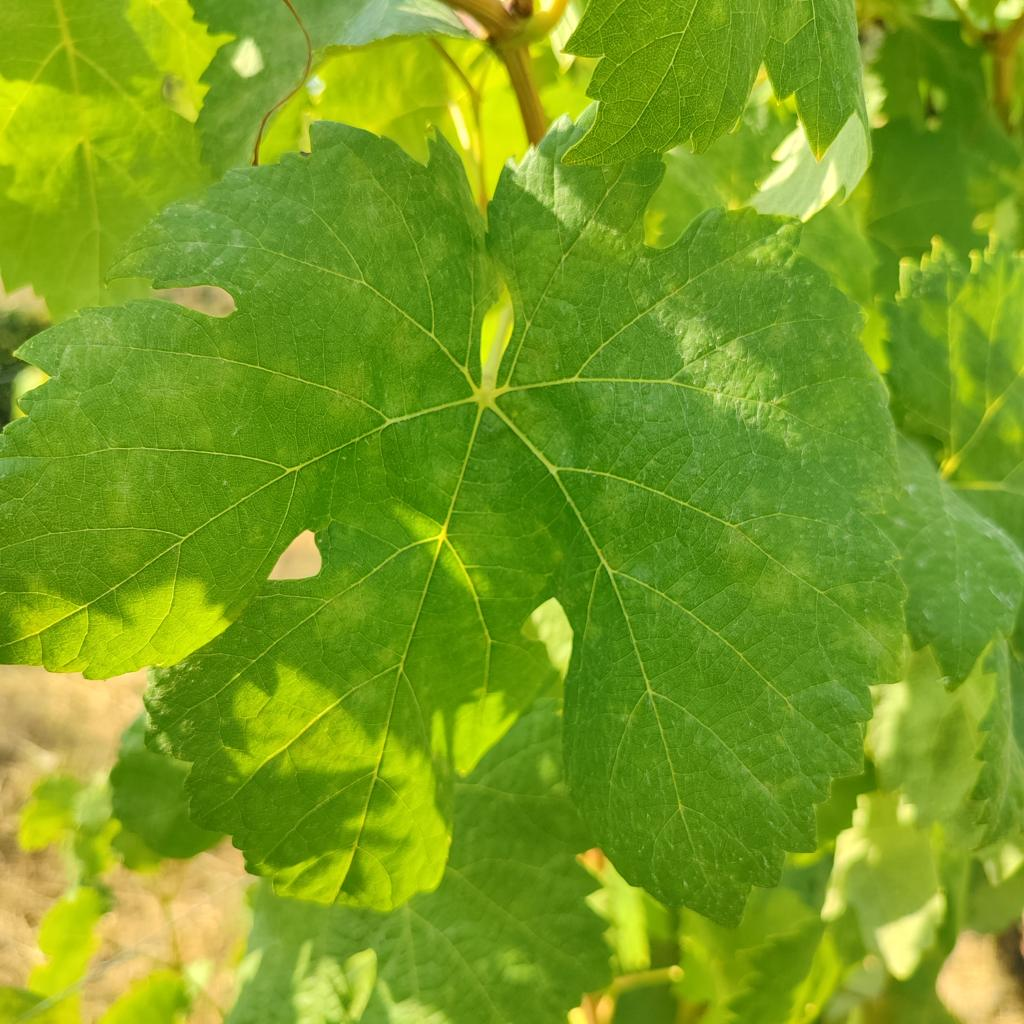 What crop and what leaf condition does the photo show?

grapevine, healthy
